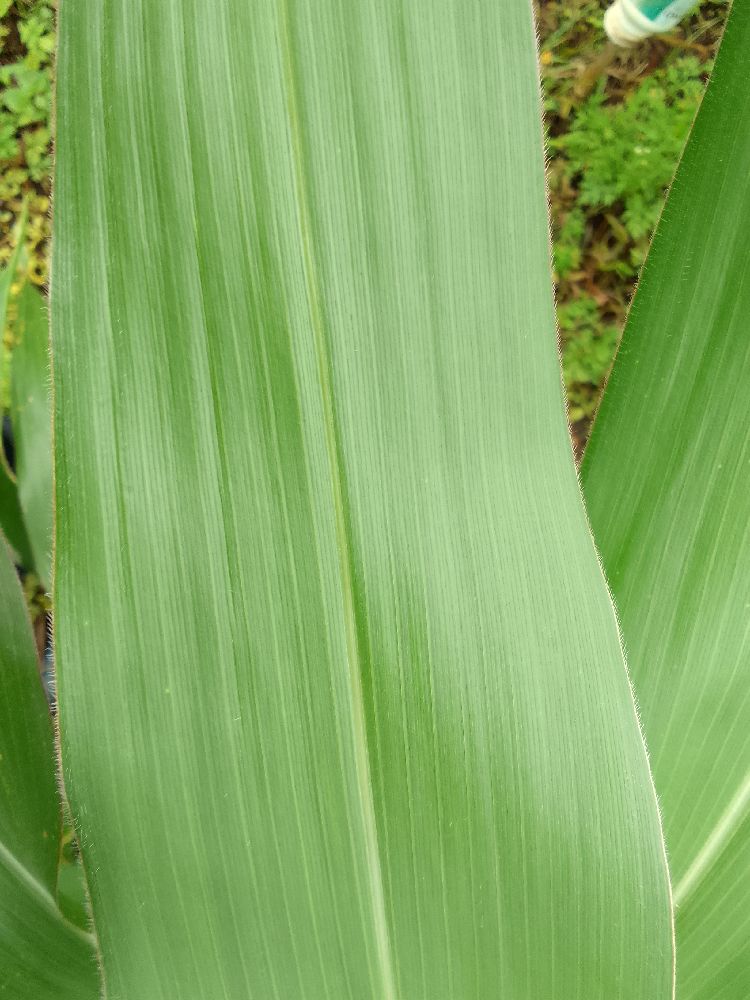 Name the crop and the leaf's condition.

maize, healthy
